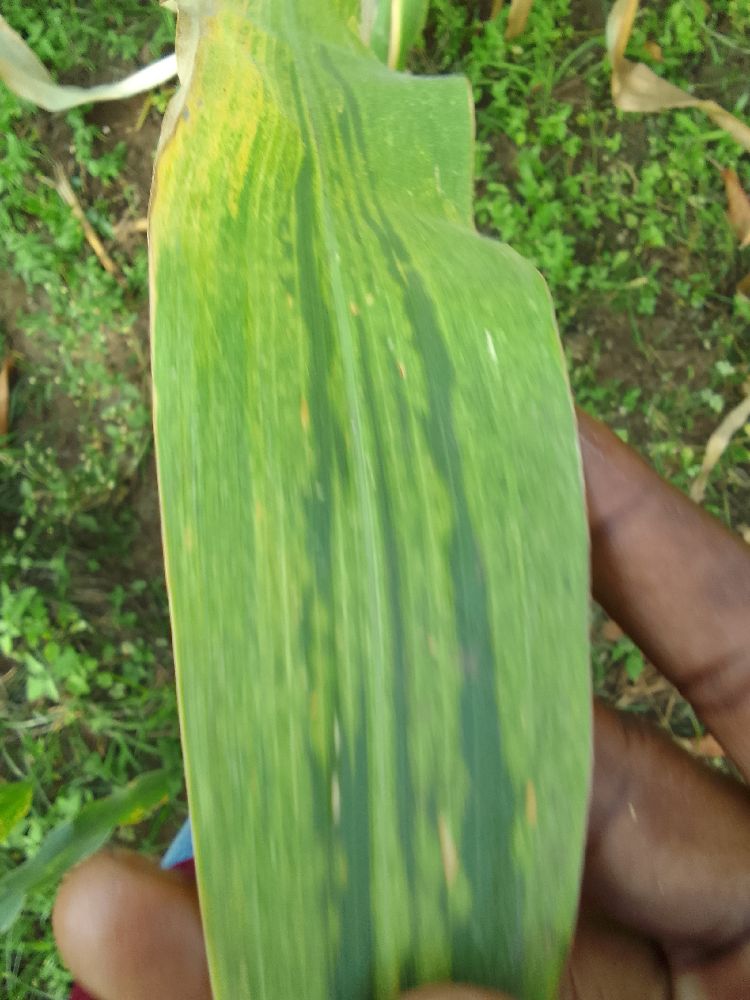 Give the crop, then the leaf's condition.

maize, maize lethal necrosis
